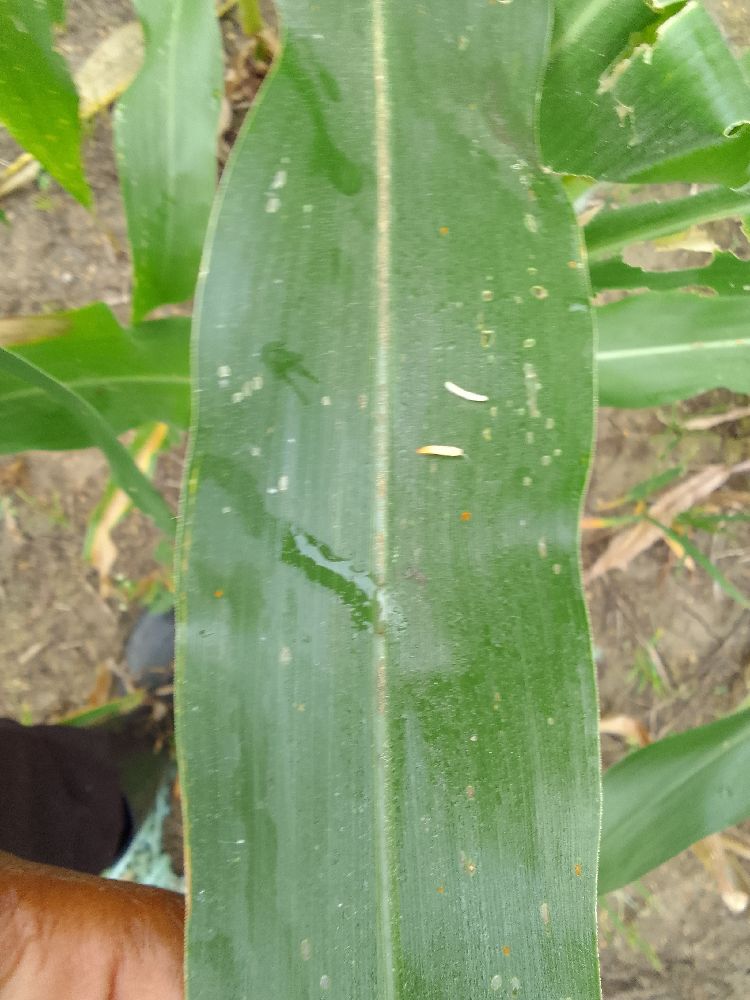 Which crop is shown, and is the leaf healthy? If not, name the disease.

maize, healthy
